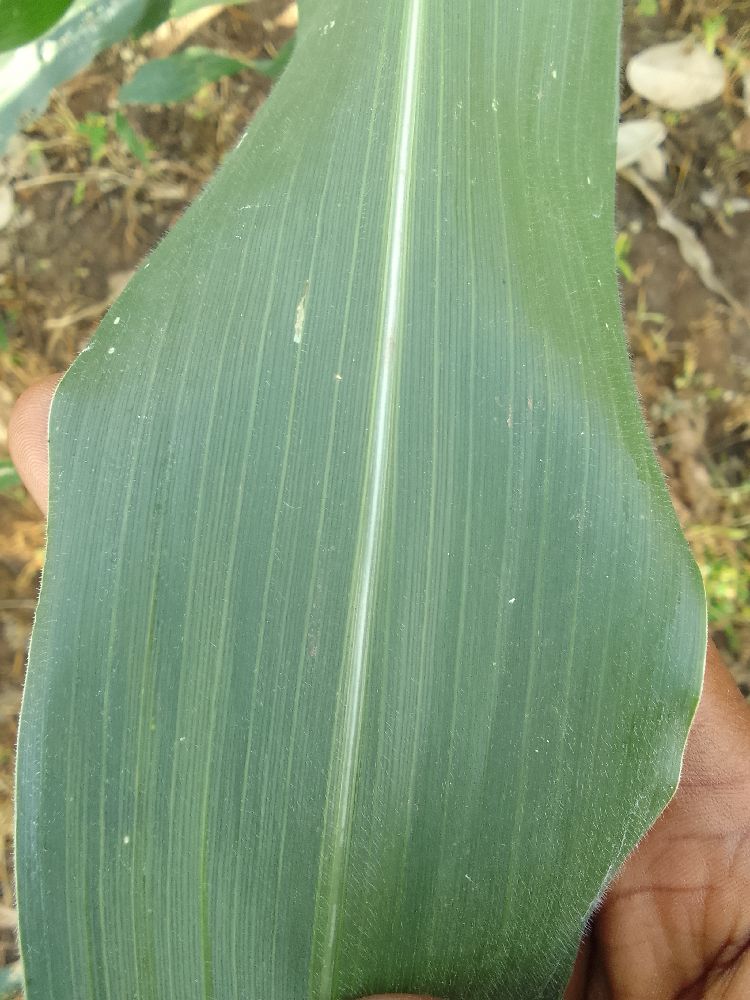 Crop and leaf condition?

maize, healthy
